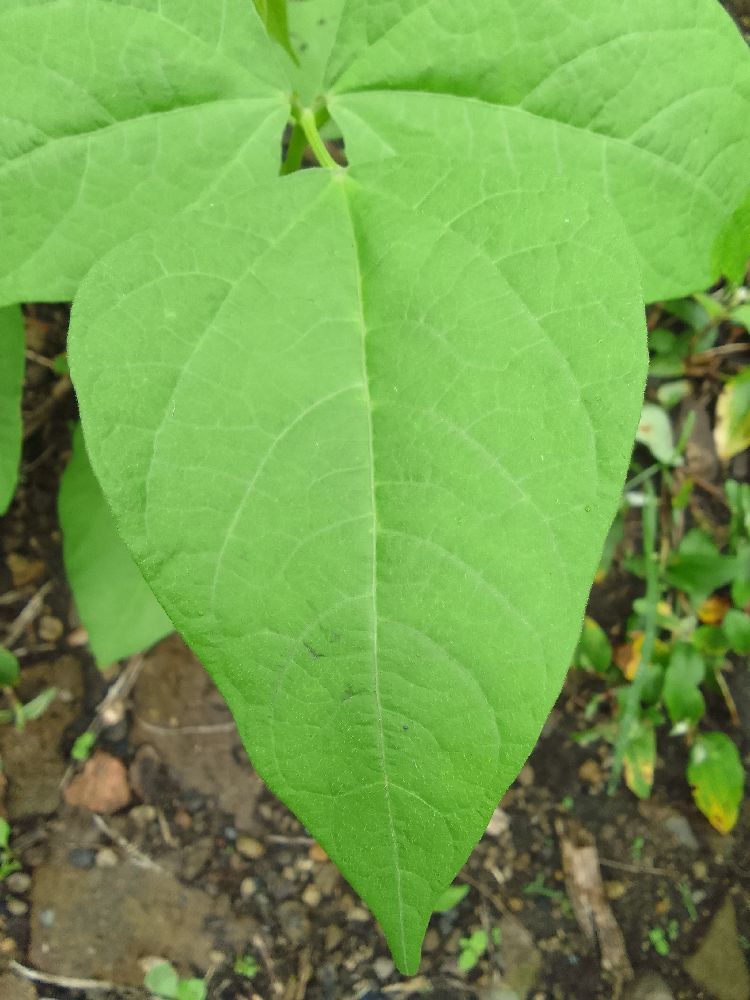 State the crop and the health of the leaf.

common bean, healthy
